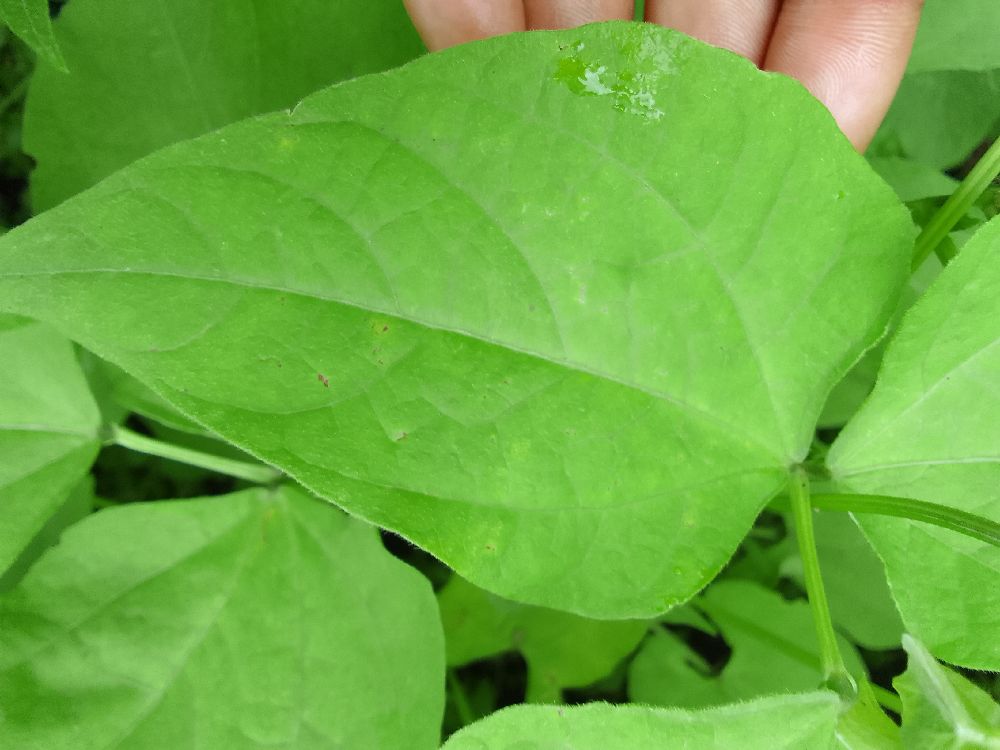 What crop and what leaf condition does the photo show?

common bean, healthy
